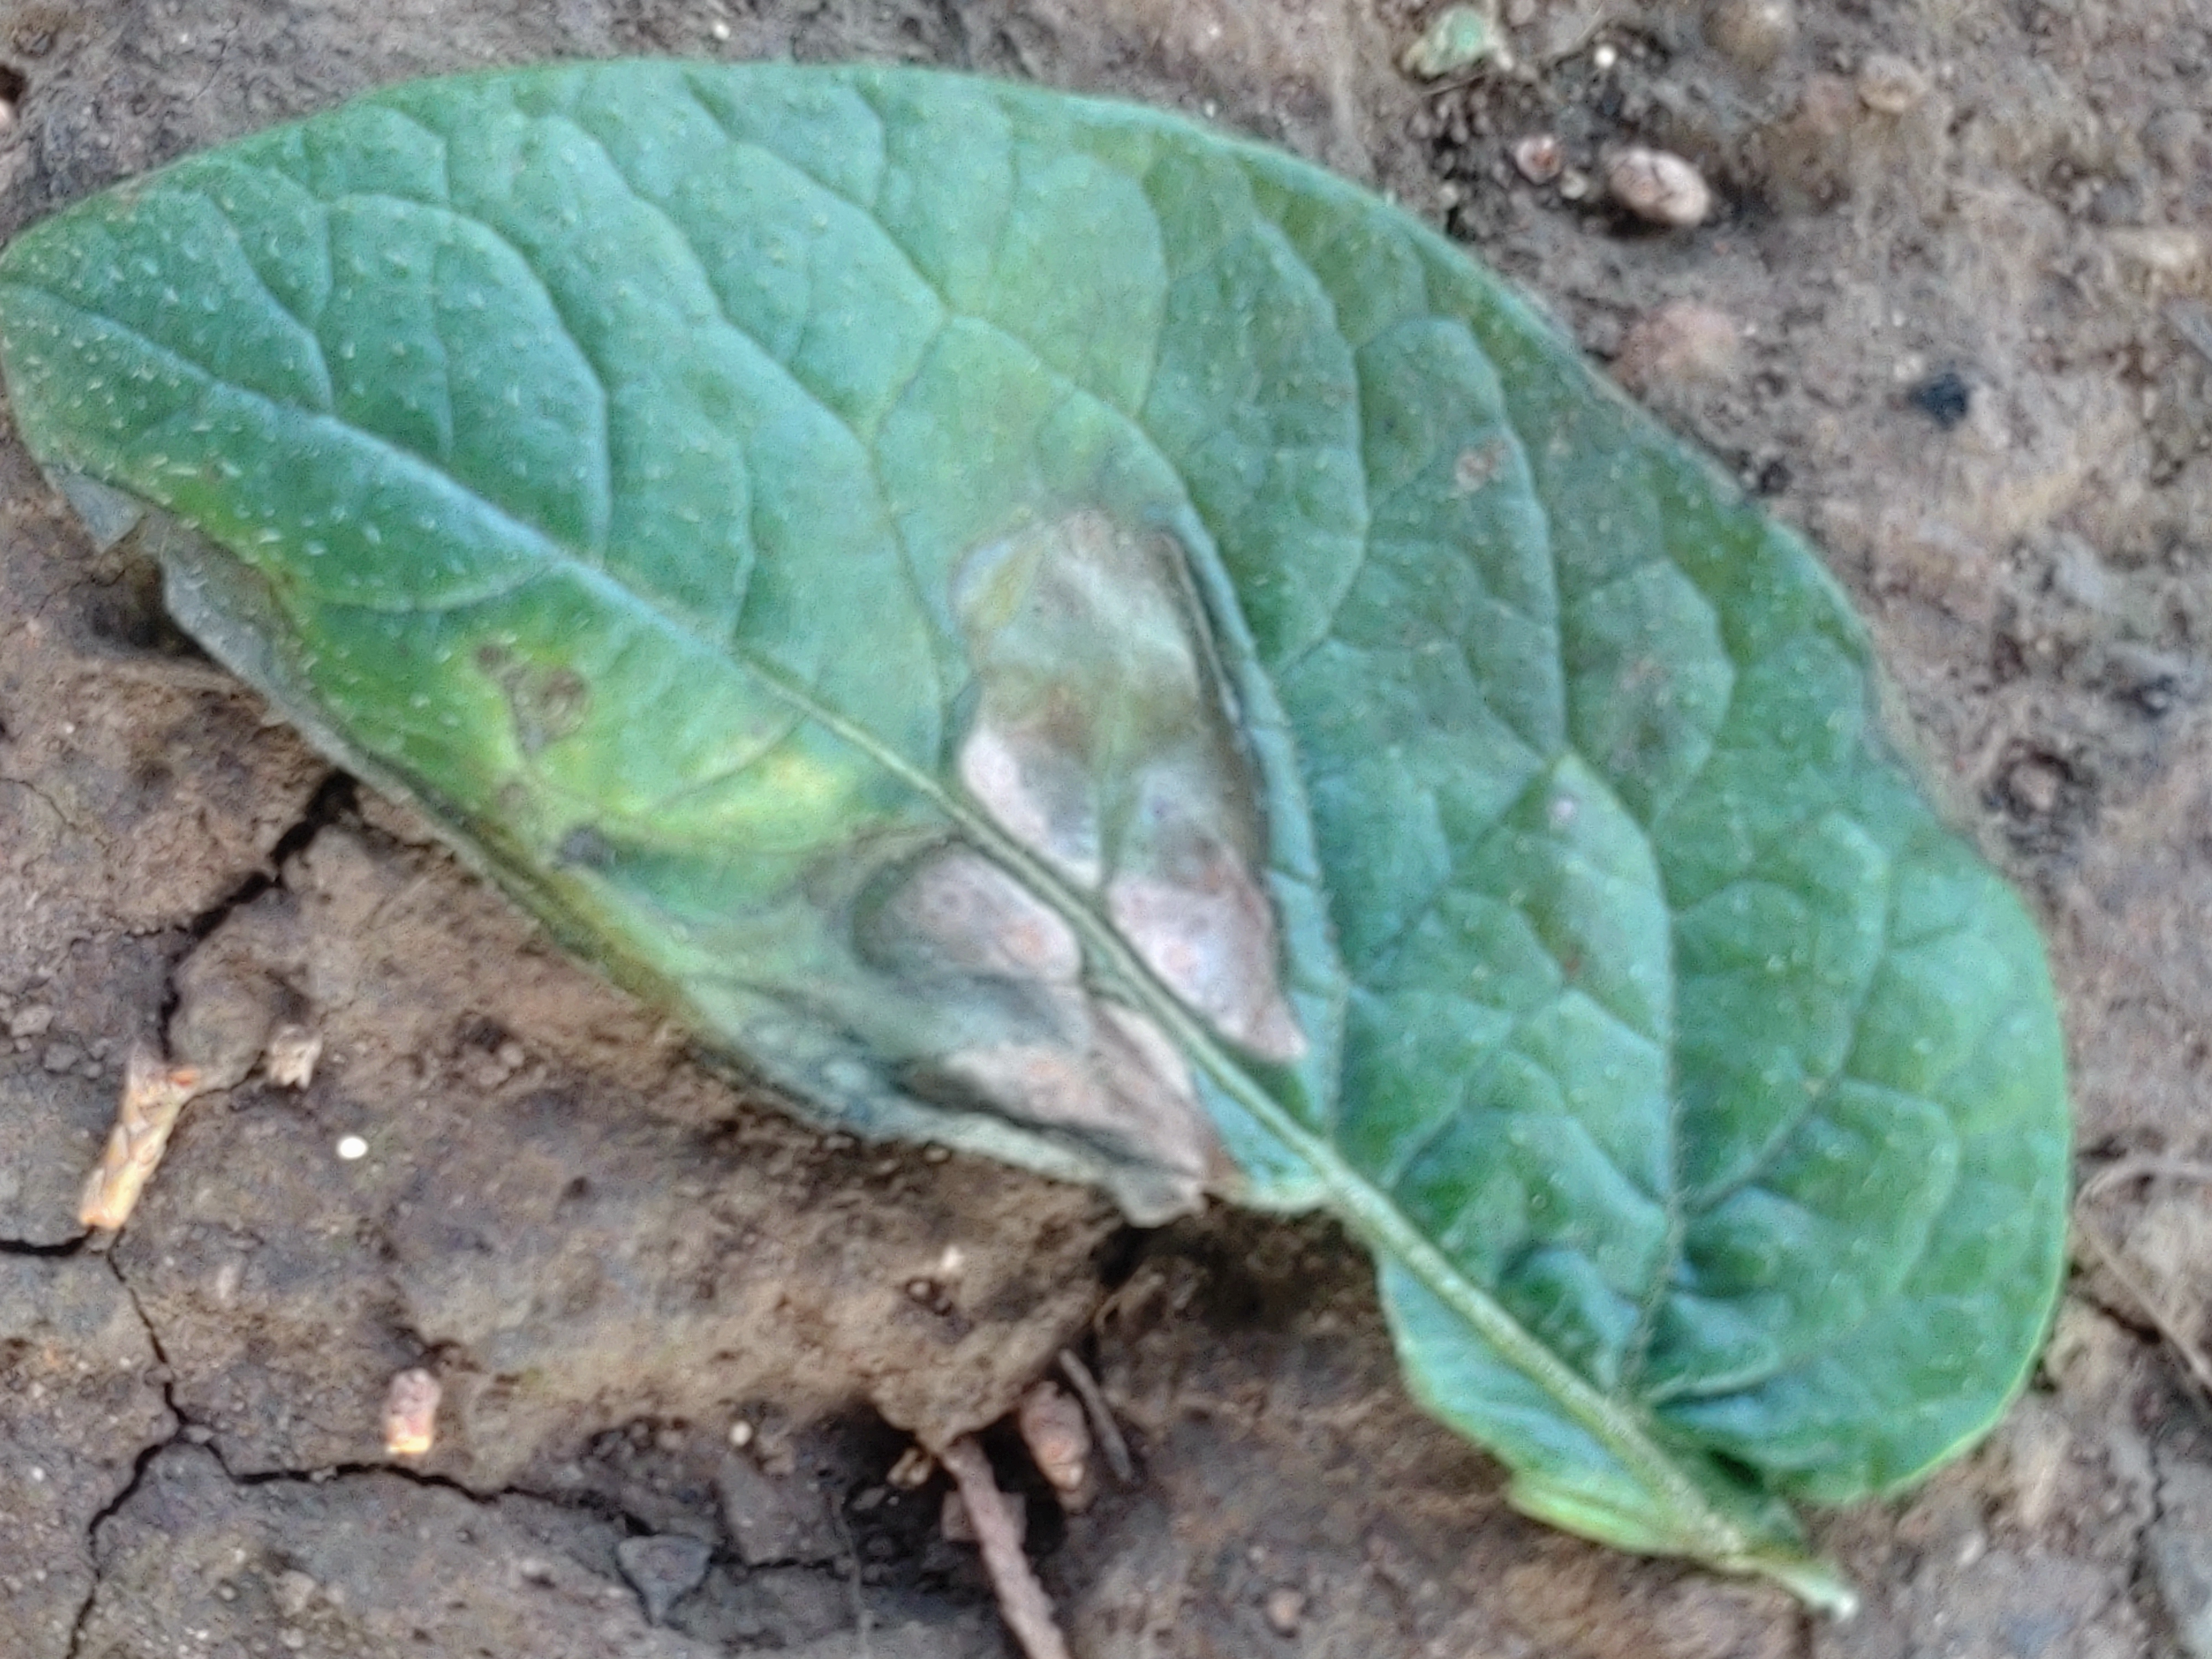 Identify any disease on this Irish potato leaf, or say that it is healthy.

early blight
